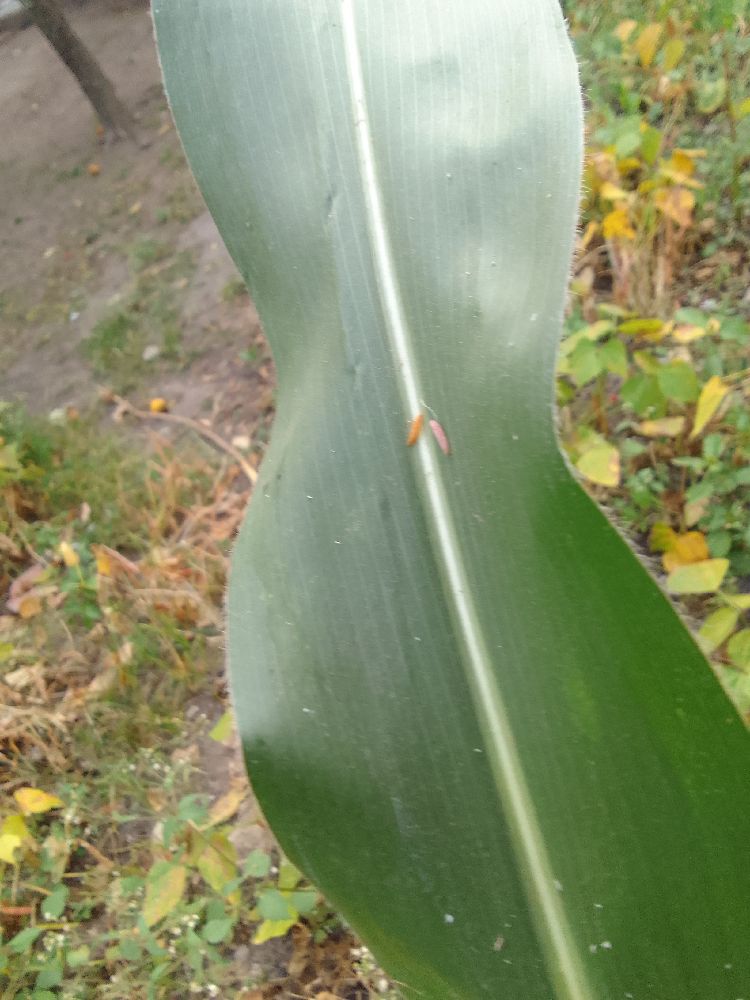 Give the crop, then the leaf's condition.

maize, healthy
